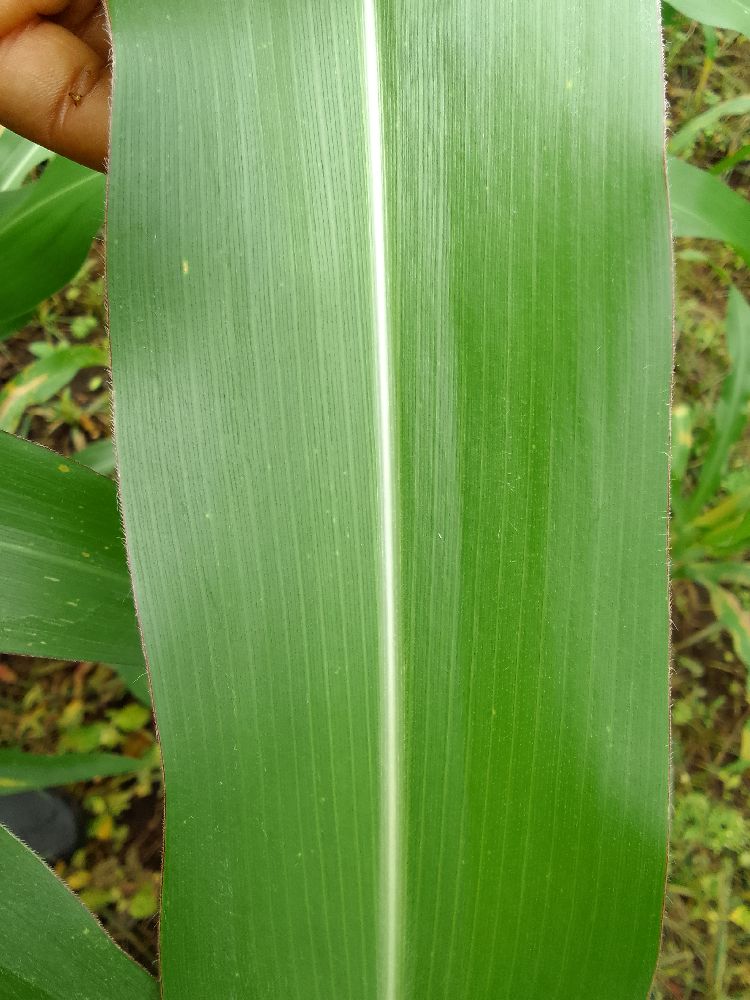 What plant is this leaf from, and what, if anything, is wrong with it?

maize, healthy
